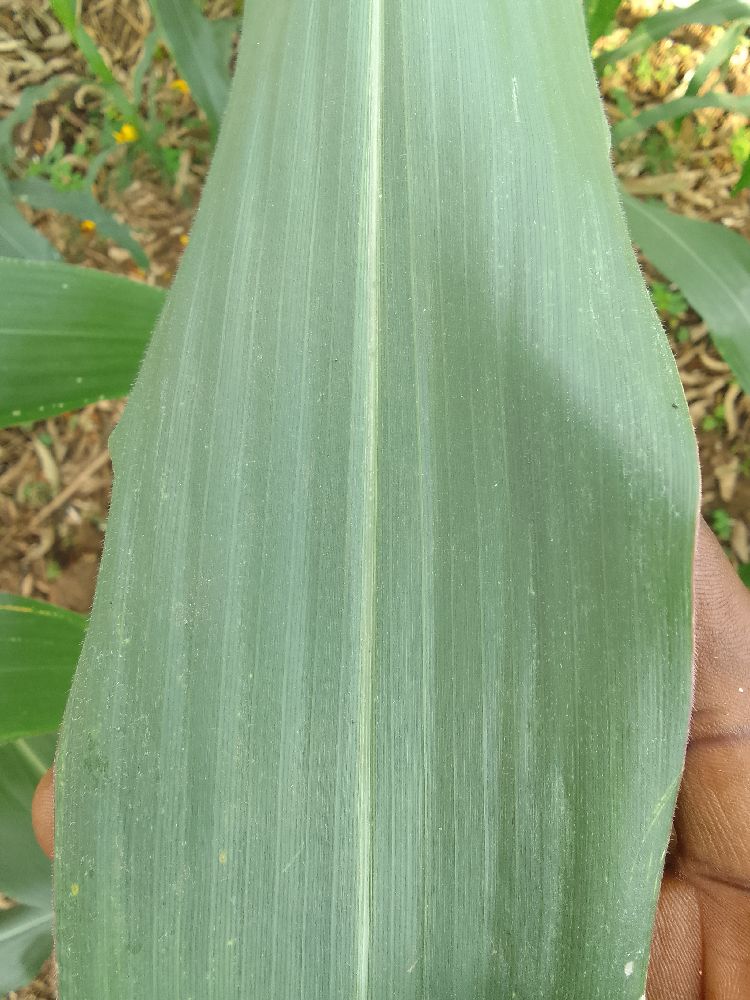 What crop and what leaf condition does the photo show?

maize, healthy
